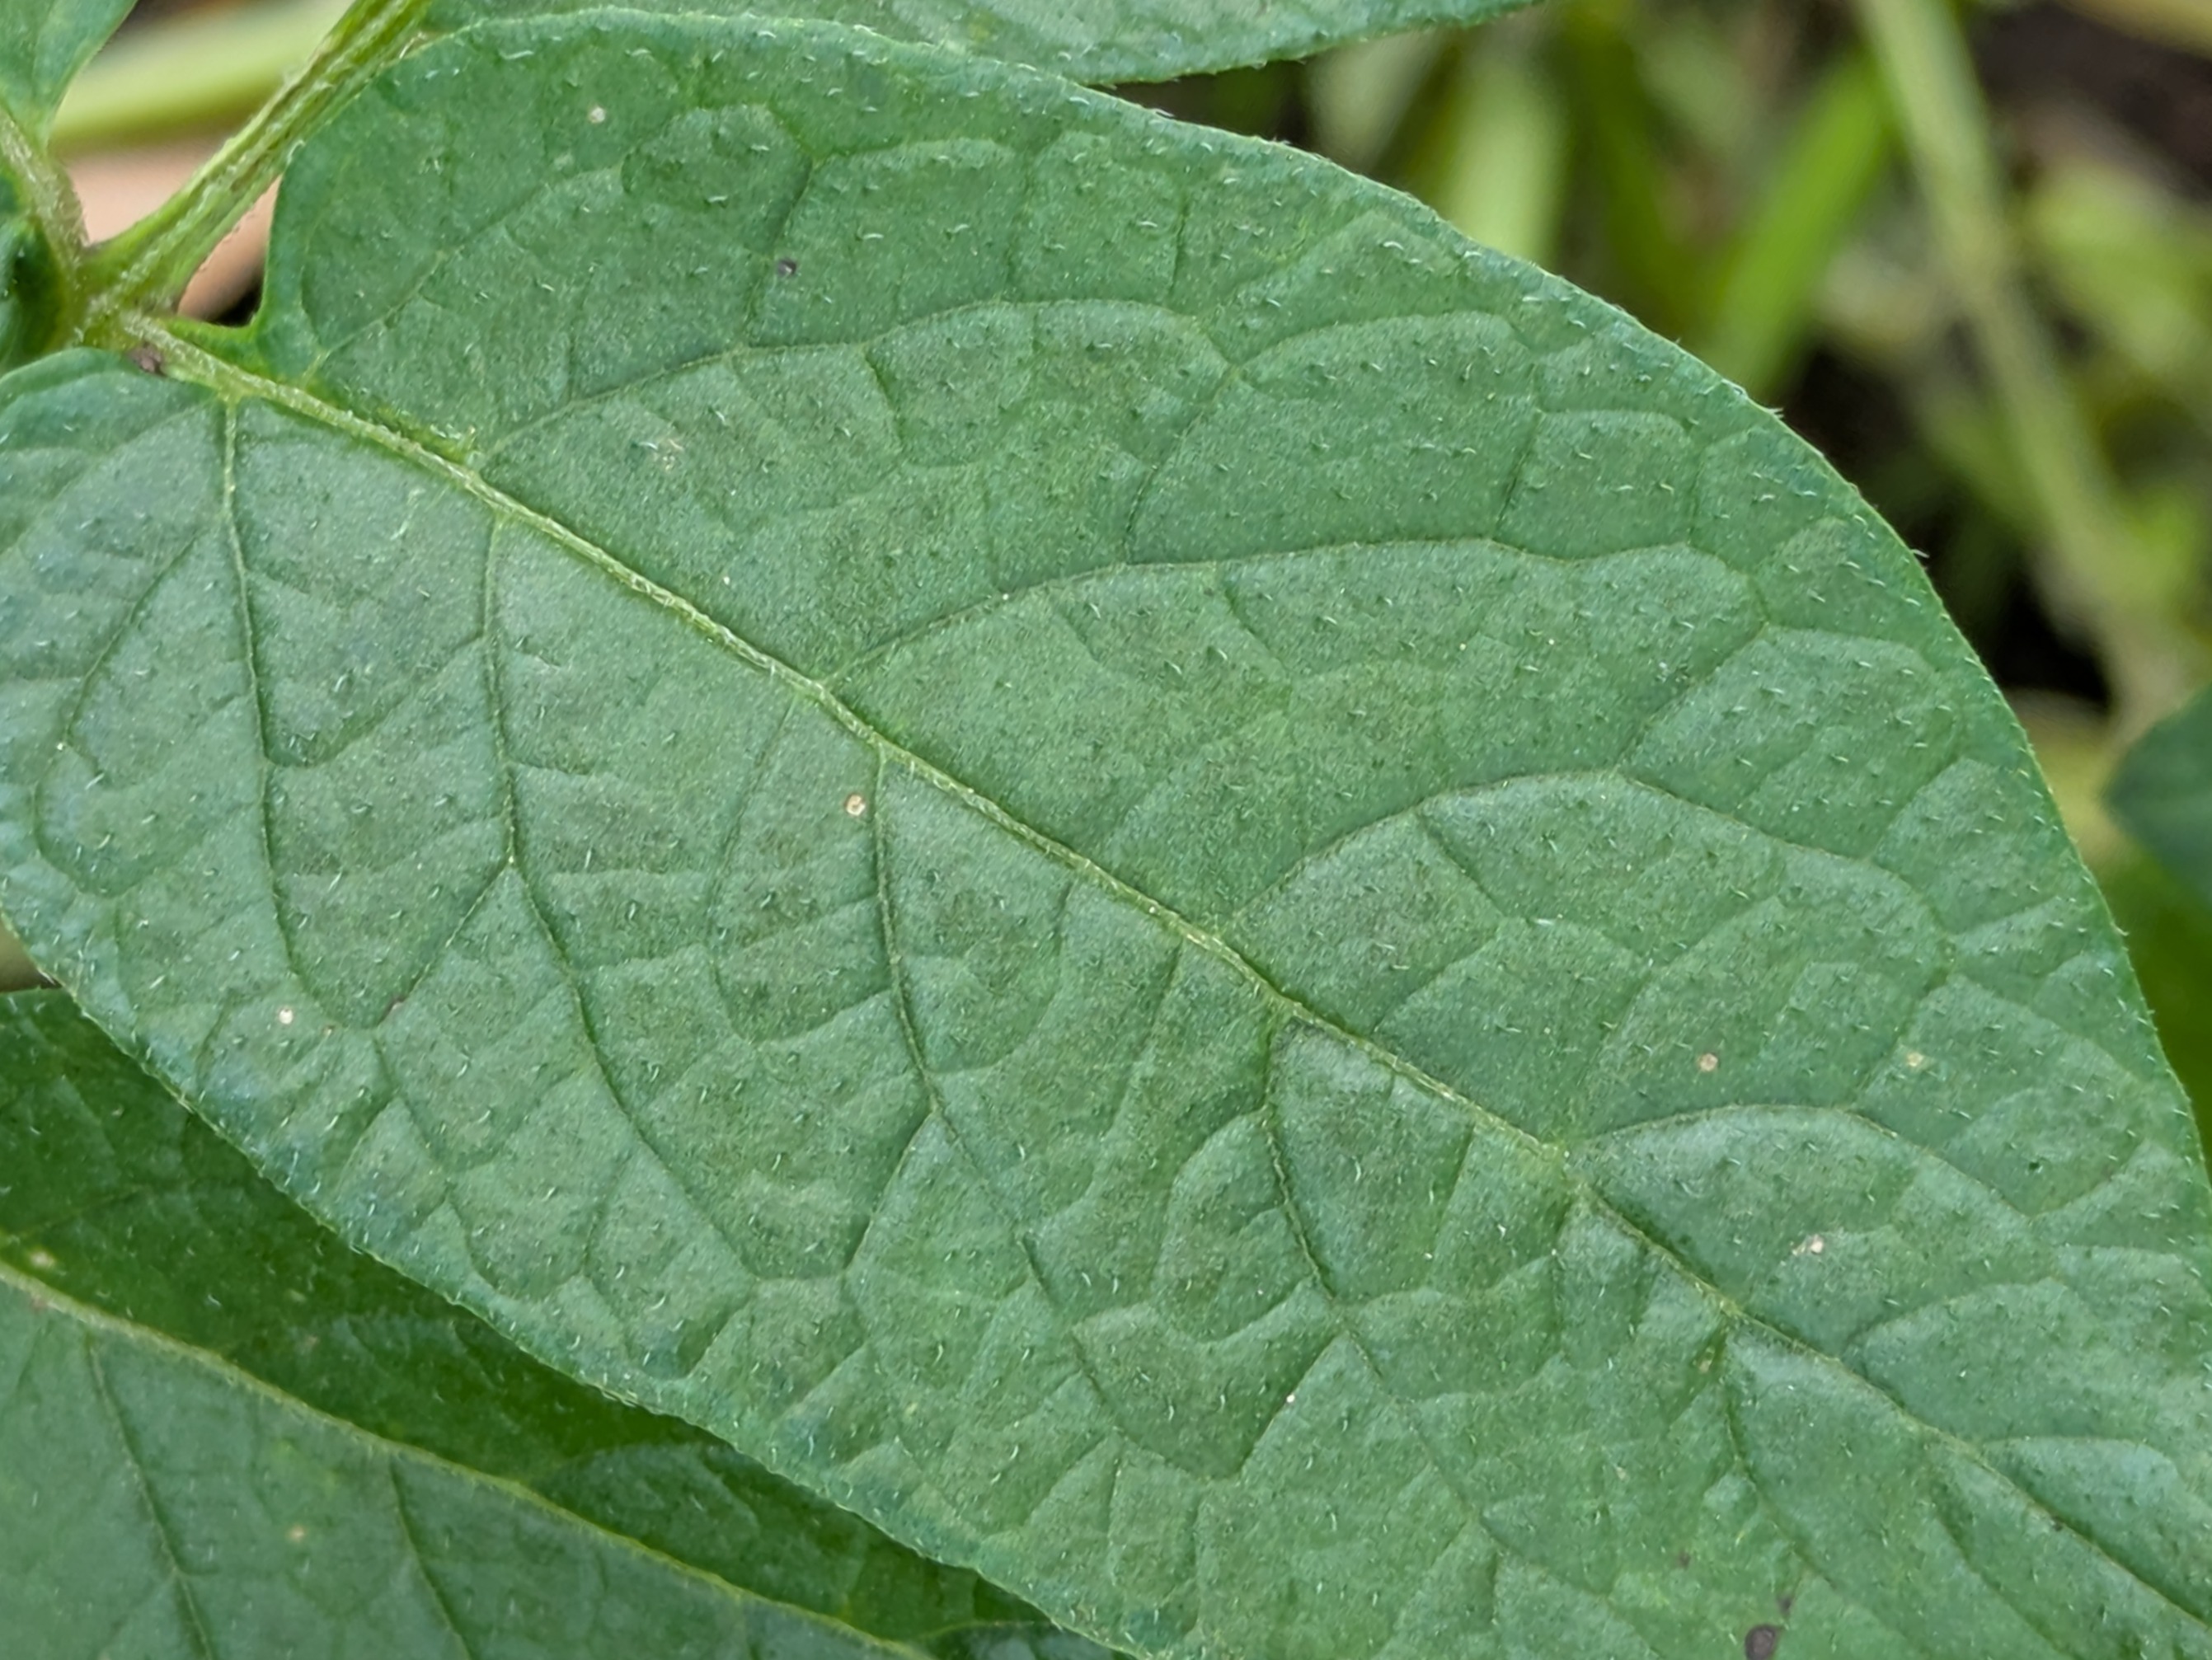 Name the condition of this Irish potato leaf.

healthy
